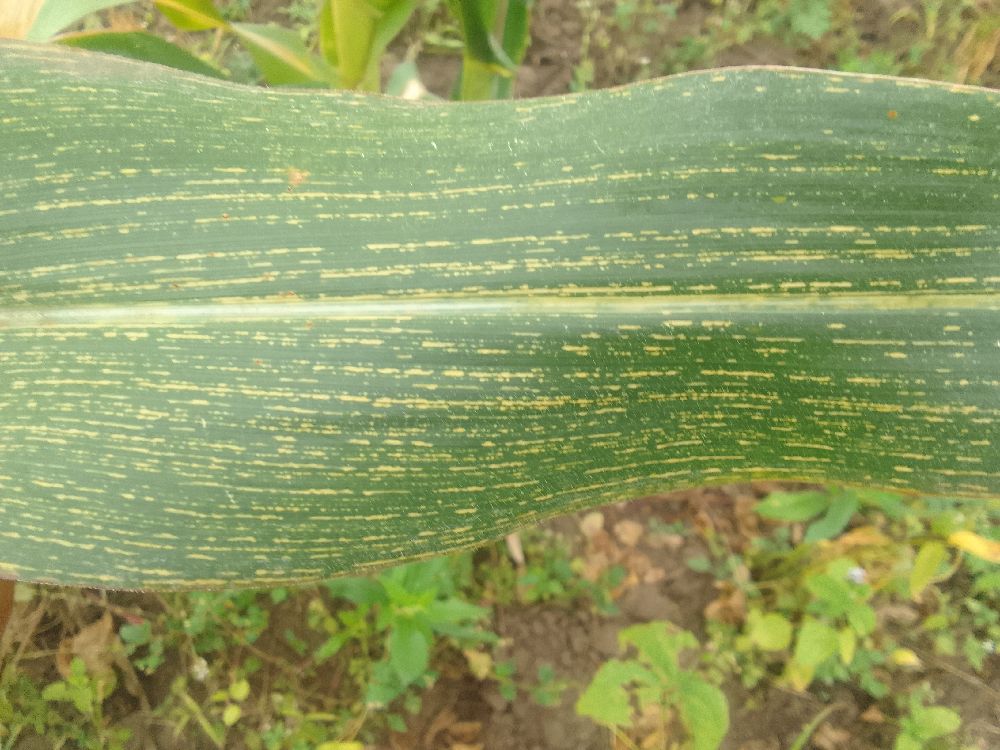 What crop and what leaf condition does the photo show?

maize, maize streak virus
